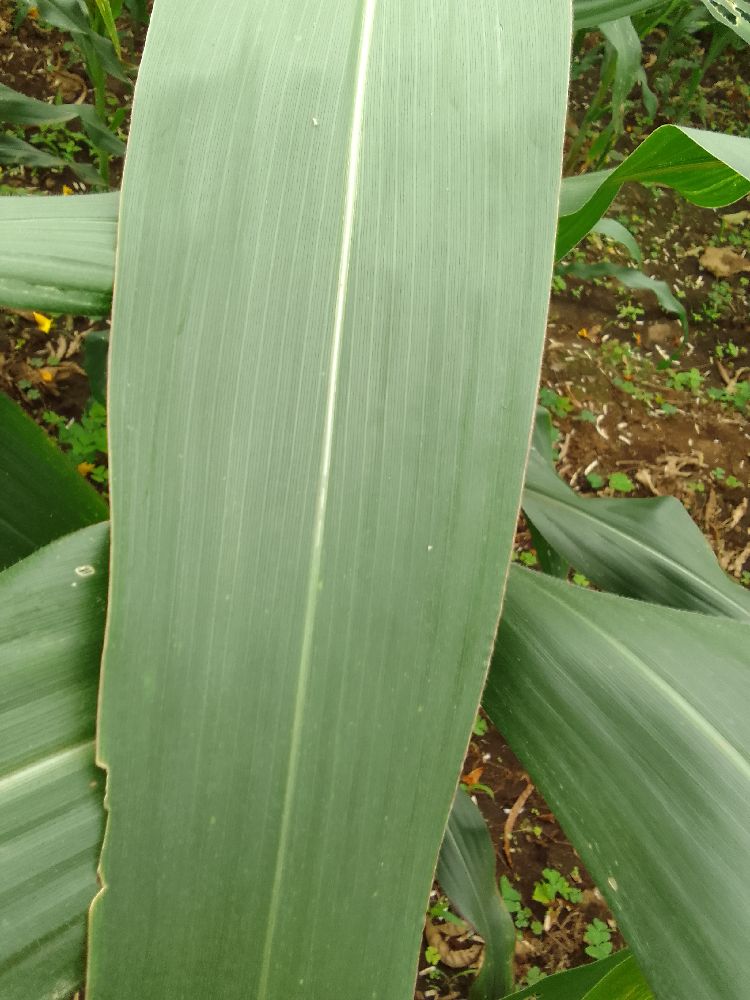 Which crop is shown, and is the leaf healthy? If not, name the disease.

maize, healthy
